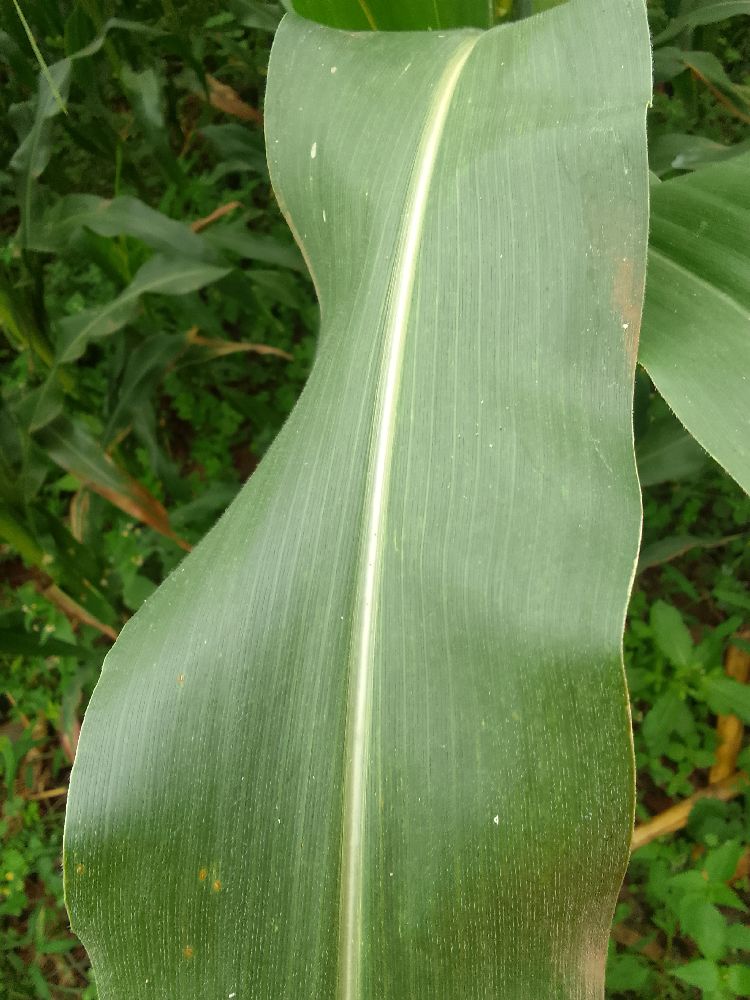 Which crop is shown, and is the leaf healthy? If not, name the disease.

maize, healthy
